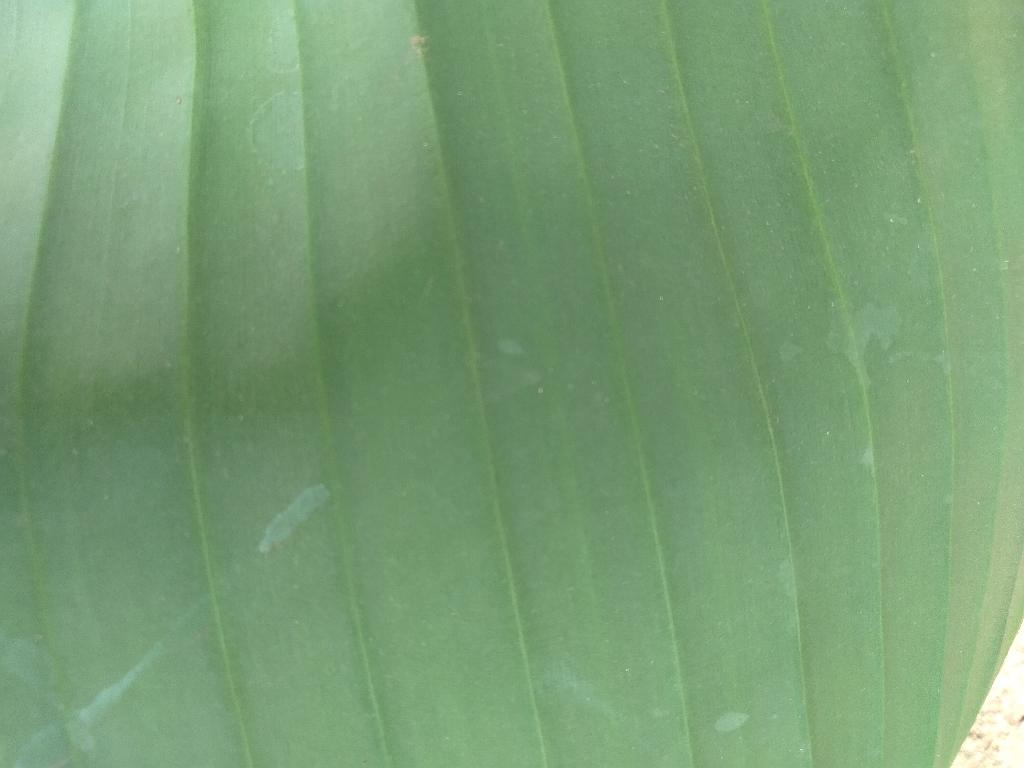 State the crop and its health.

banana, healthy
